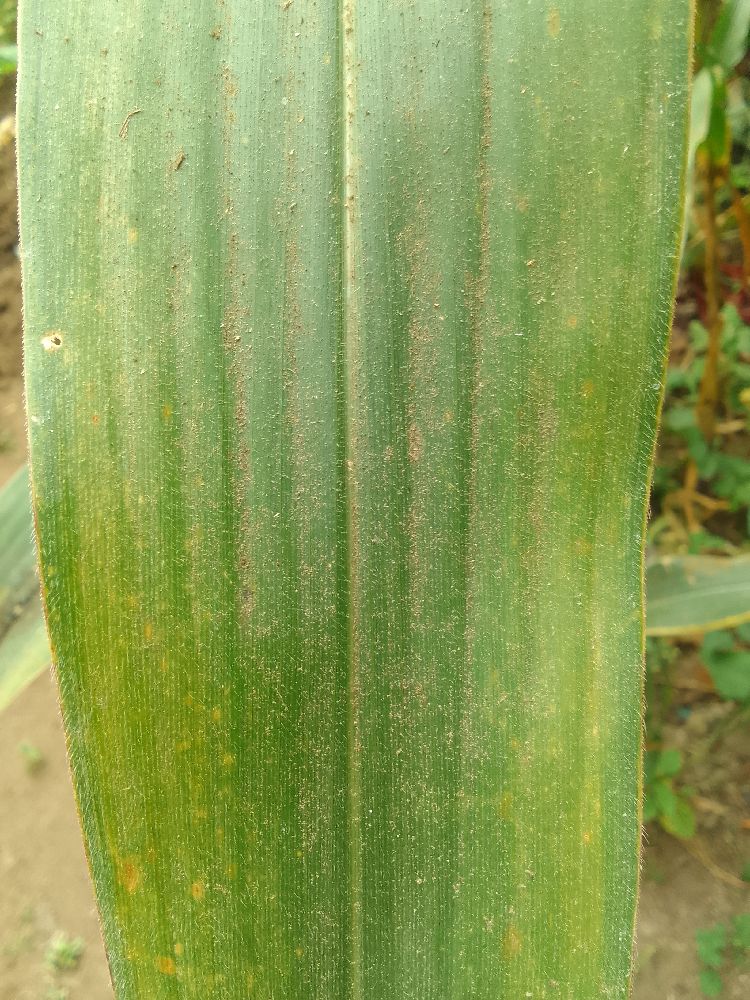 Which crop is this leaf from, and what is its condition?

maize, healthy
